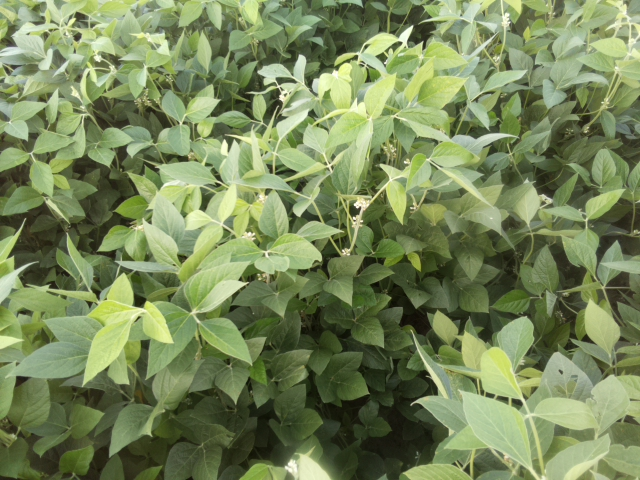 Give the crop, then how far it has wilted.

soybean, leaves with no wilting
